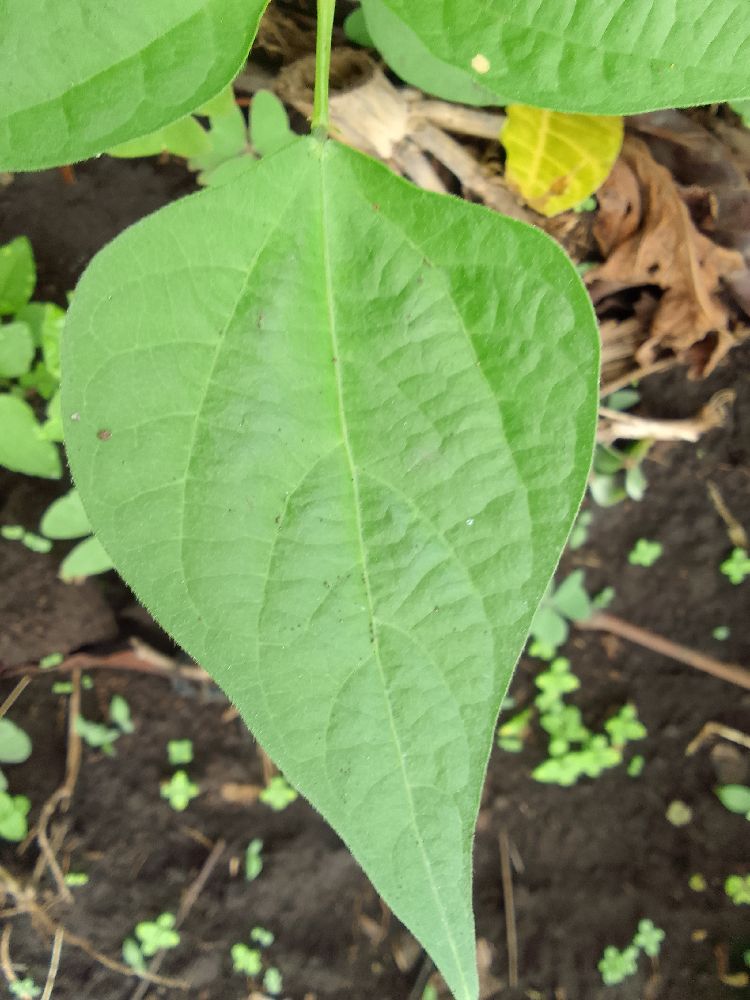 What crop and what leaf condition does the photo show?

common bean, healthy
